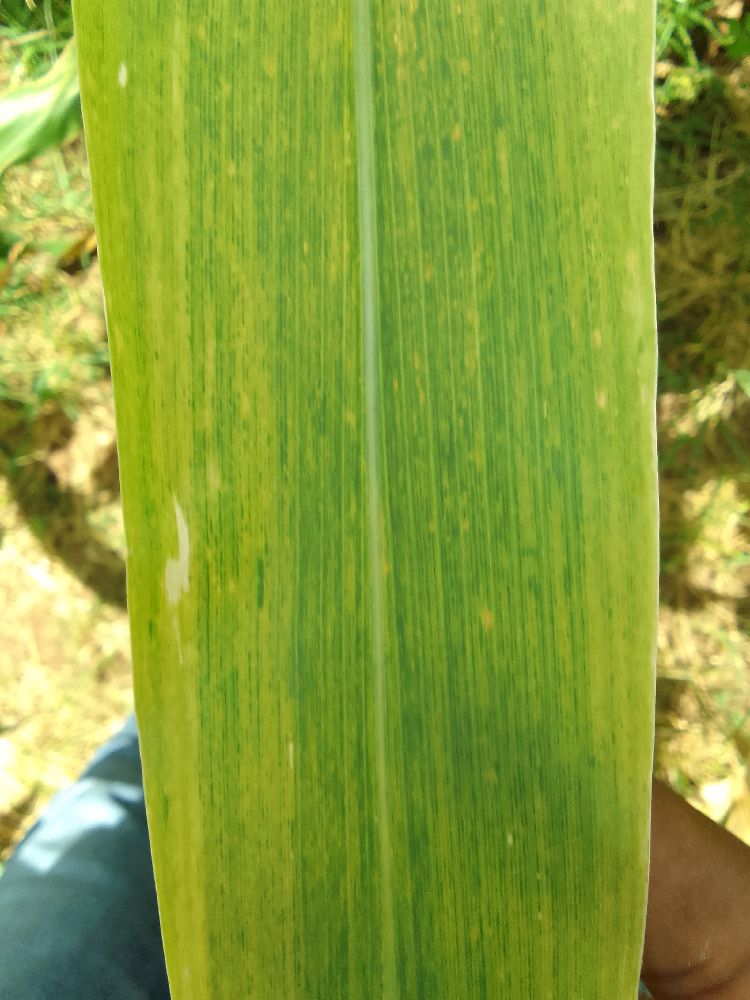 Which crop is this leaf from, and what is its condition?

maize, maize lethal necrosis
